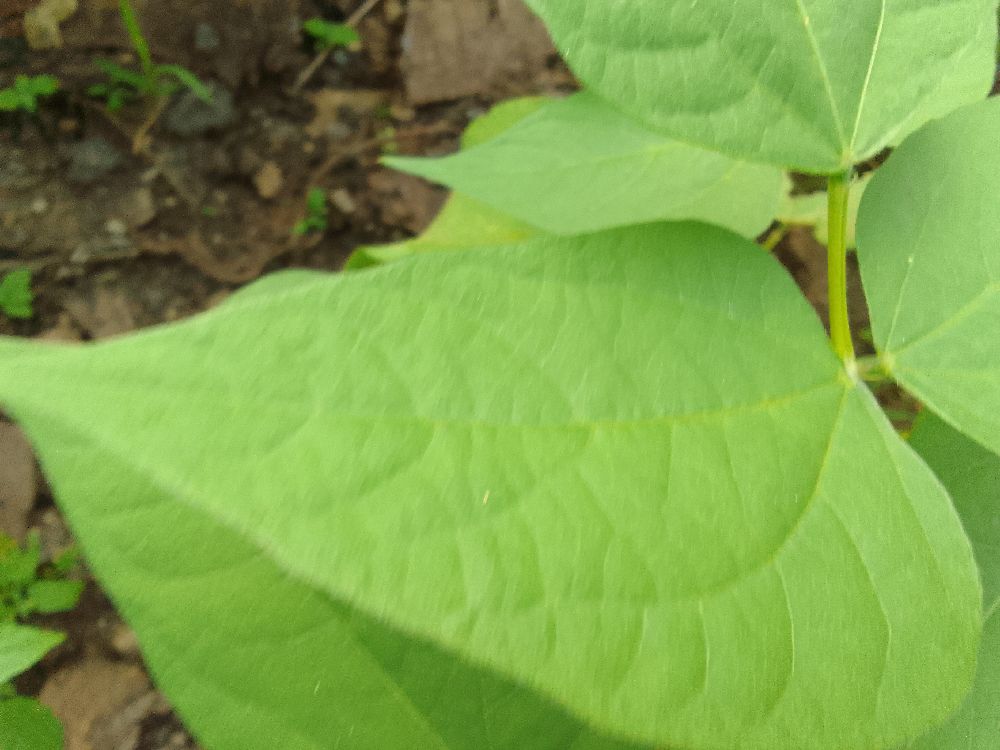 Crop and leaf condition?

common bean, healthy
